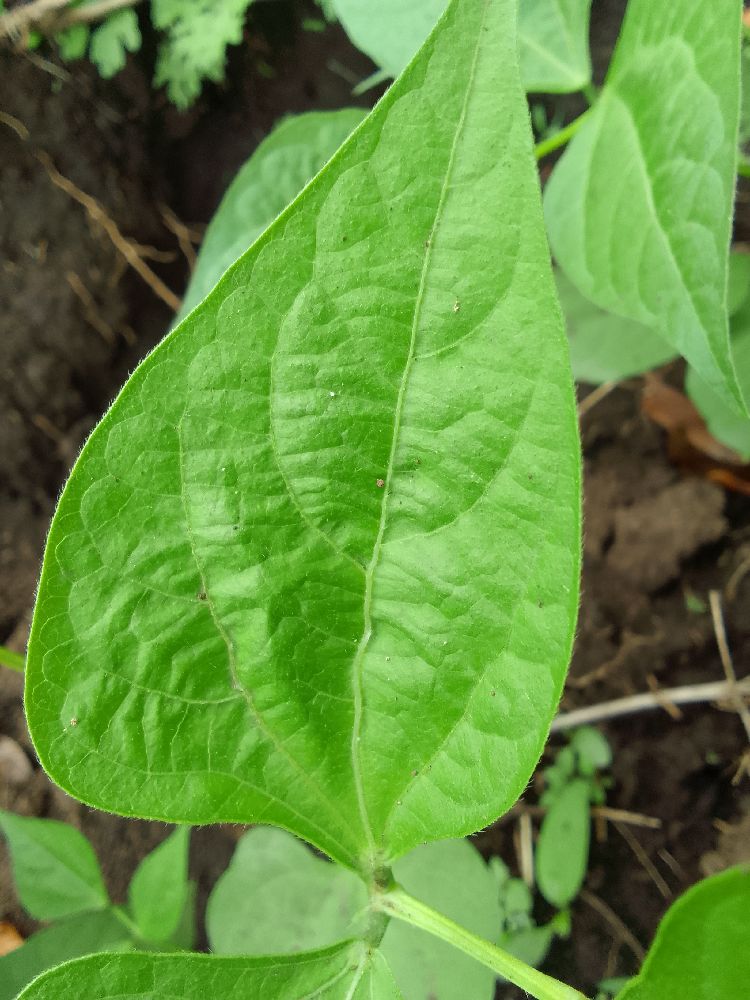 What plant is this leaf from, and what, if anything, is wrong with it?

common bean, healthy
